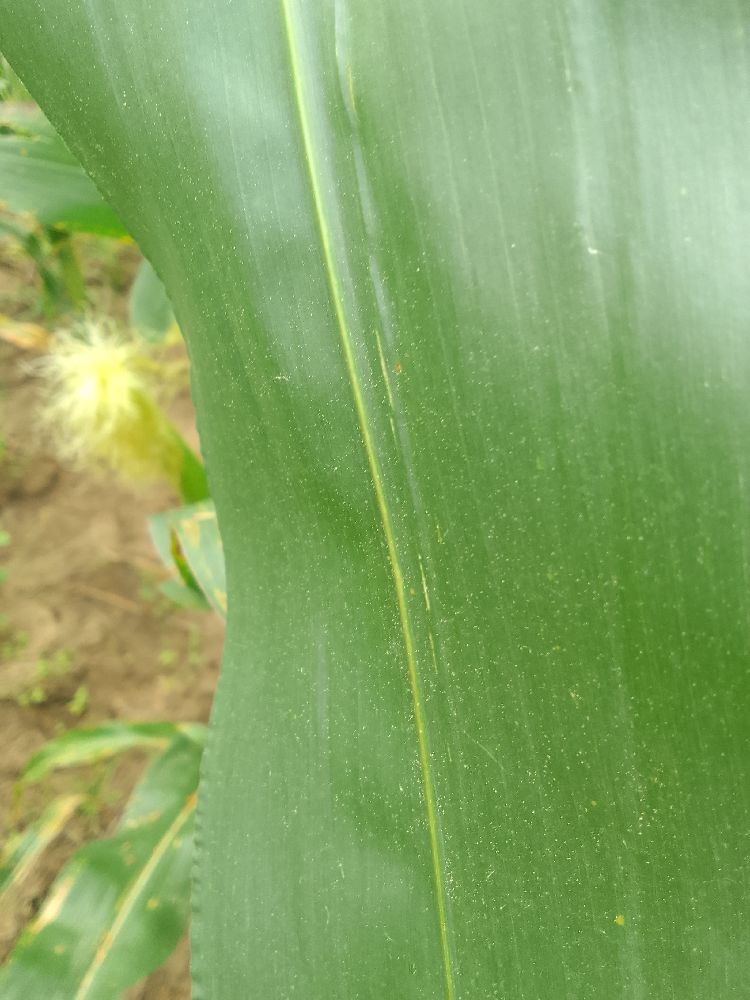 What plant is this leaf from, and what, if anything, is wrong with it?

maize, healthy
